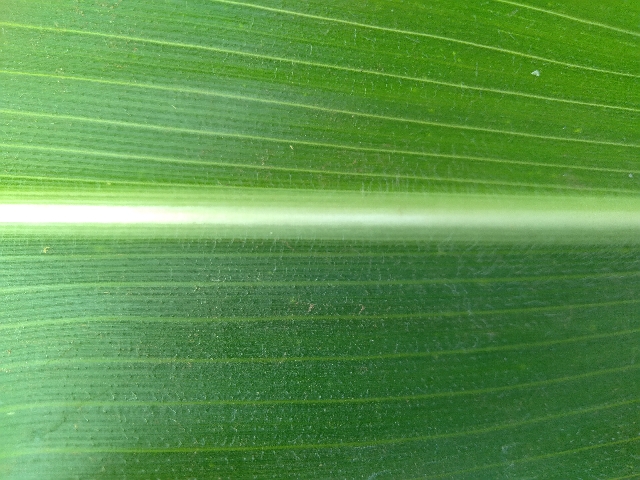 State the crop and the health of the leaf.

maize, healthy
